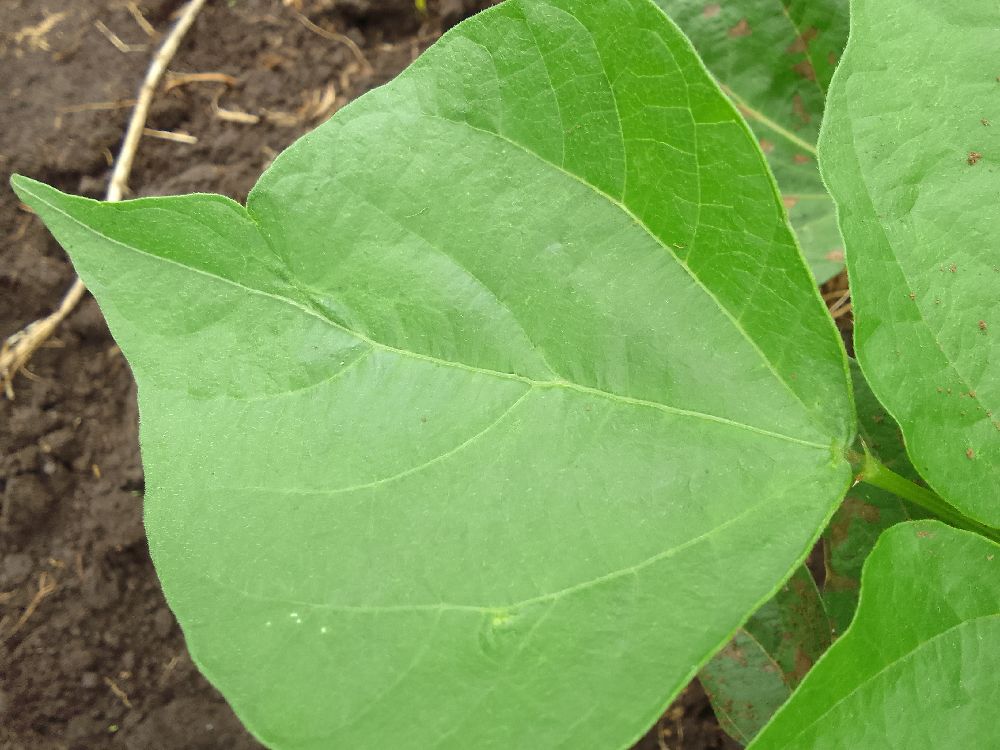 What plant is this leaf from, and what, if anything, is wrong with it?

common bean, healthy
